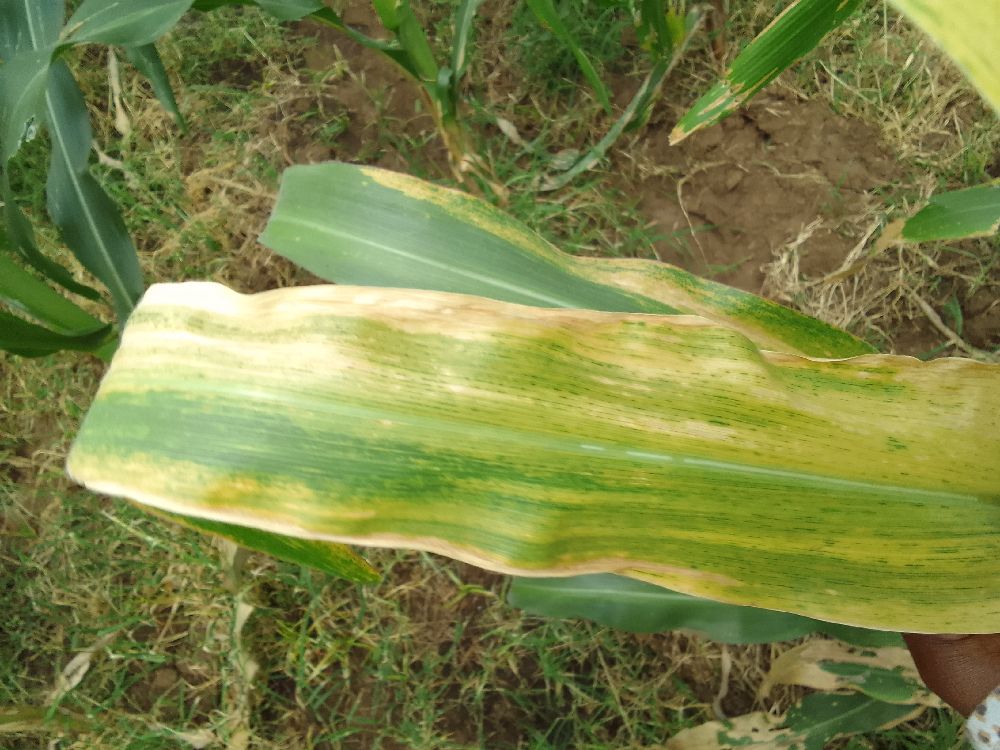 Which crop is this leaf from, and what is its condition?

maize, maize lethal necrosis
